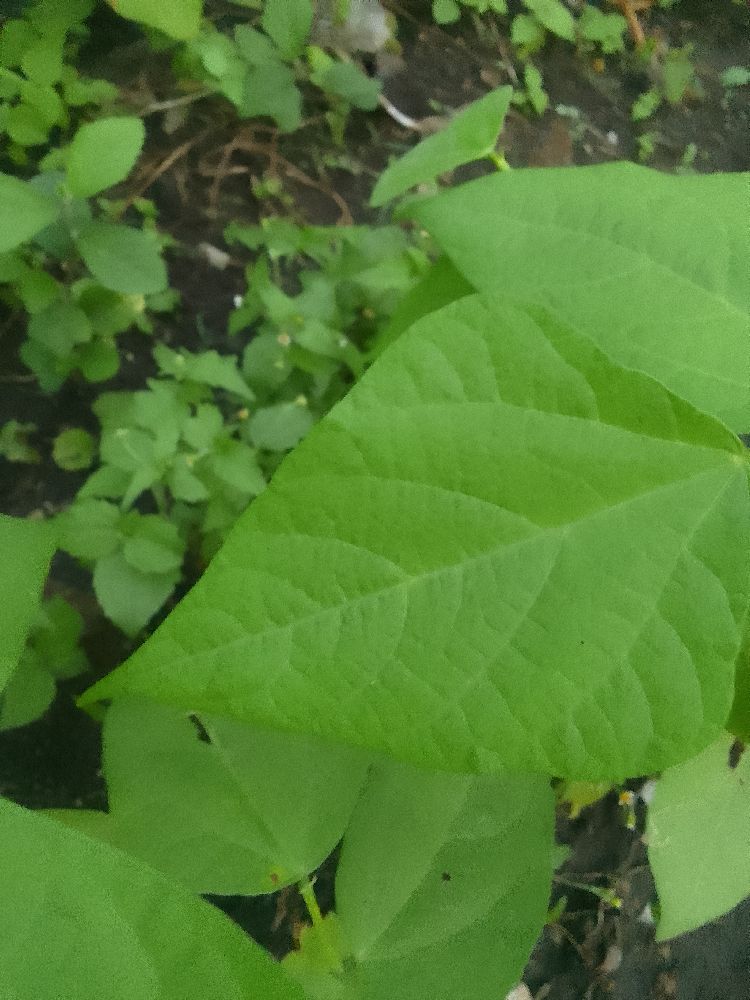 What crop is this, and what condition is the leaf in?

common bean, healthy
